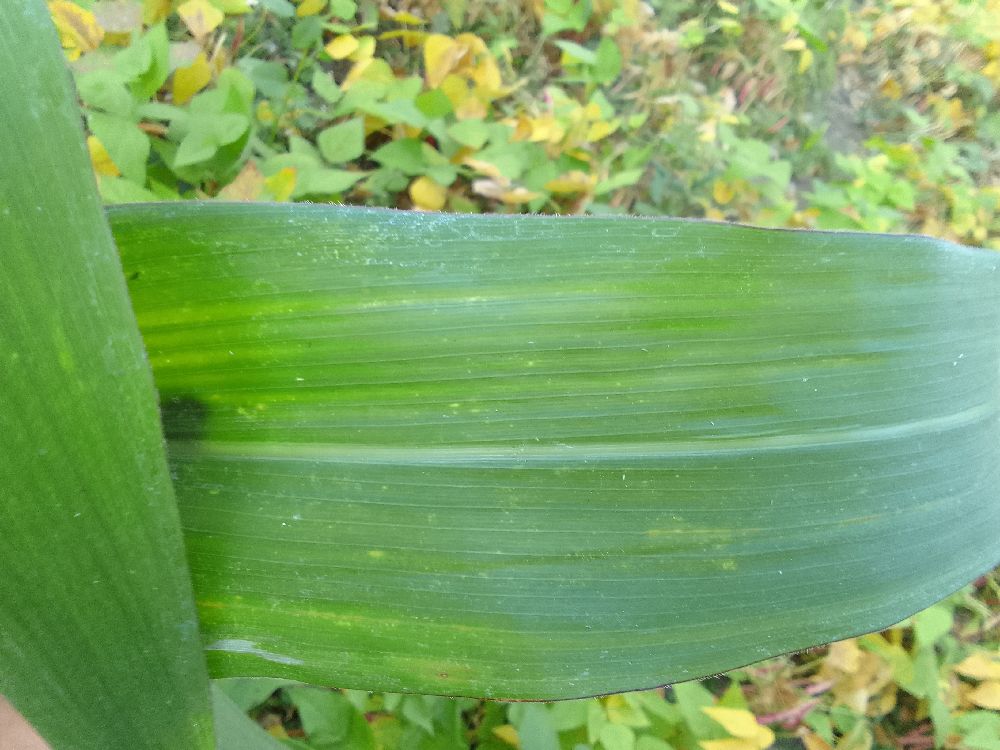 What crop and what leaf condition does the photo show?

maize, healthy
